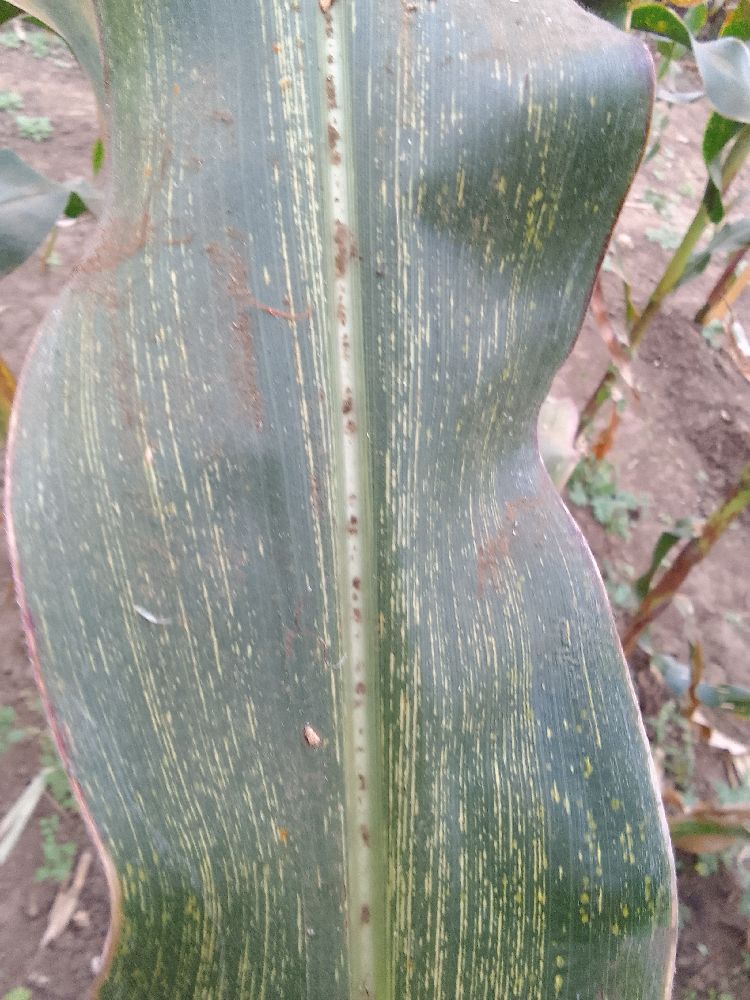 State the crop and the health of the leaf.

maize, maize streak virus
